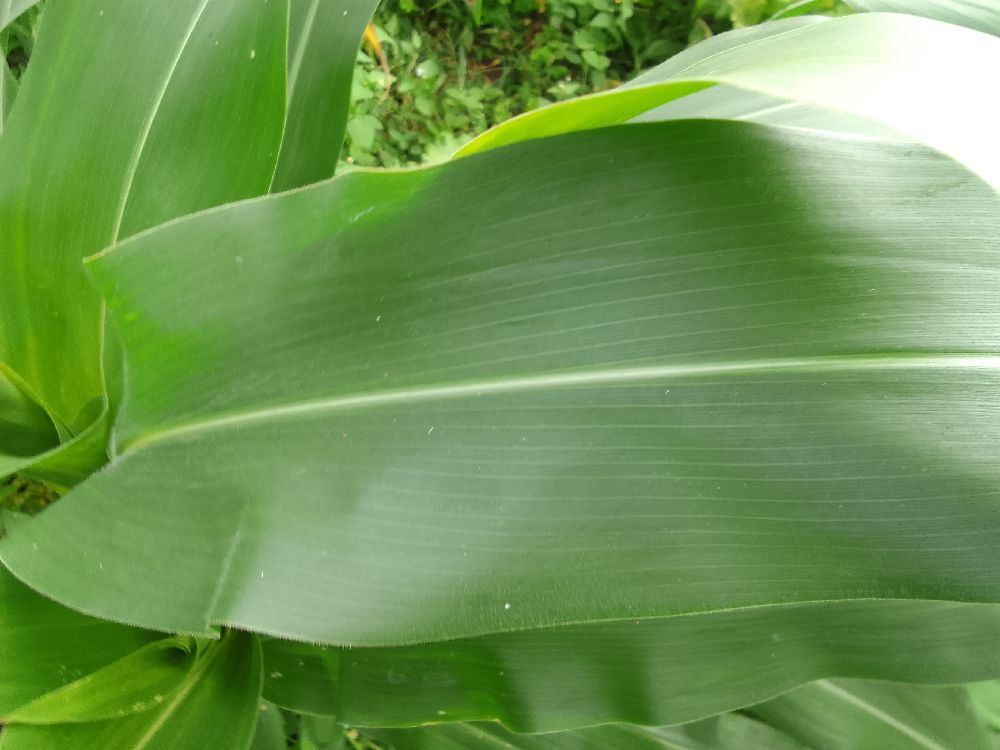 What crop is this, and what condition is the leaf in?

maize, healthy
